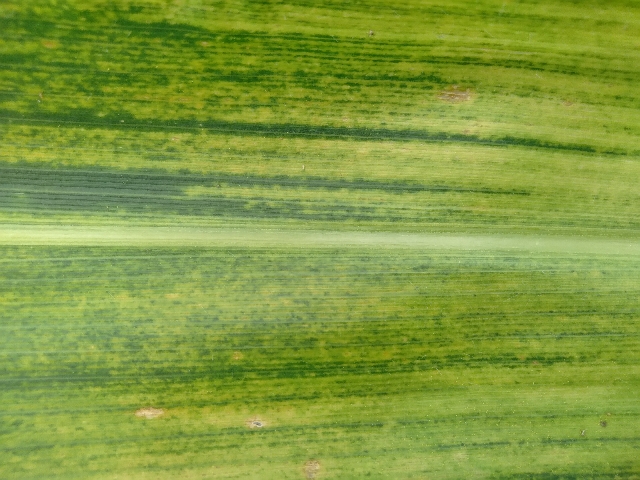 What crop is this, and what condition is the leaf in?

maize, maize lethal necrosis
